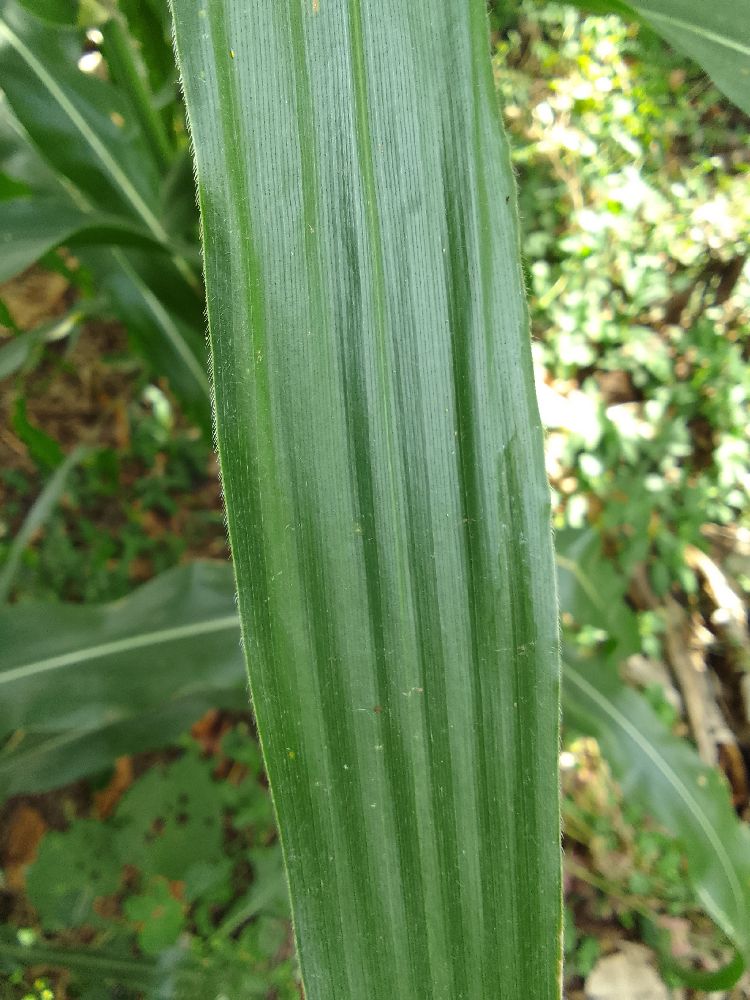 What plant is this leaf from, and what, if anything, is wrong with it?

maize, healthy
